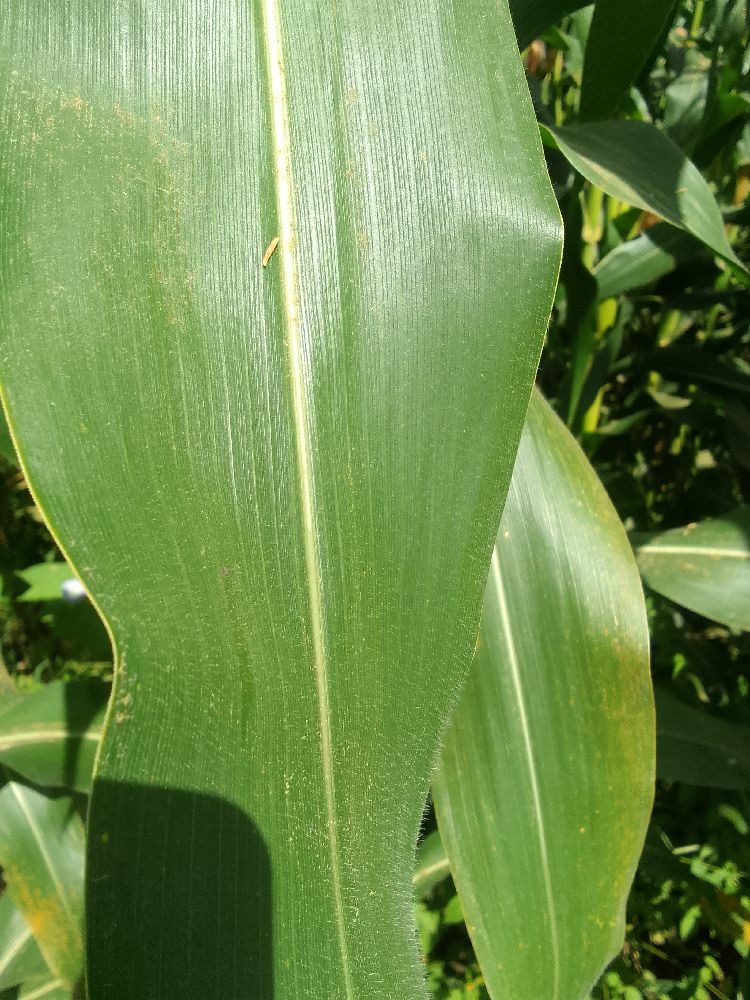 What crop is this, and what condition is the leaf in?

maize, healthy
